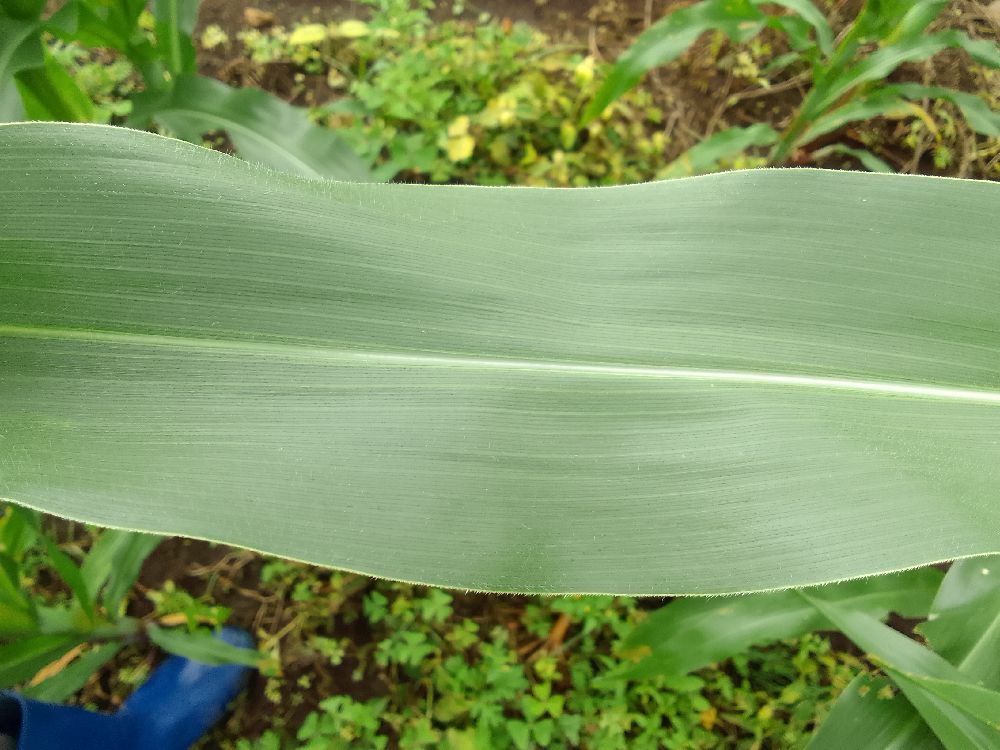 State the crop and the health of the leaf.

maize, healthy
